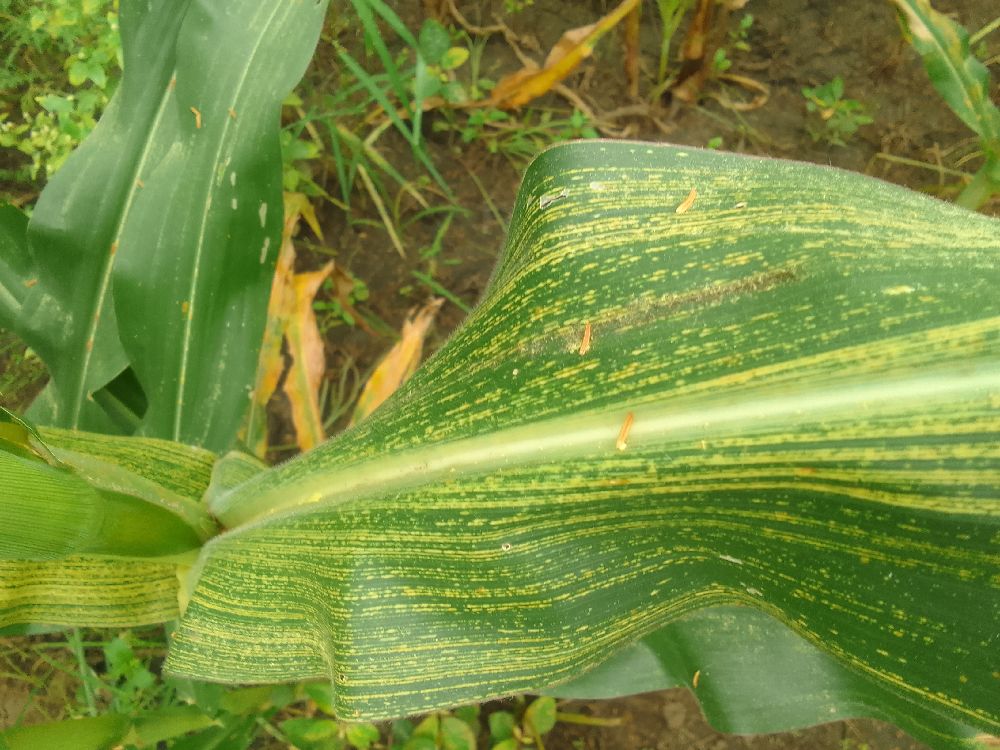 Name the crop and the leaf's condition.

maize, maize streak virus
